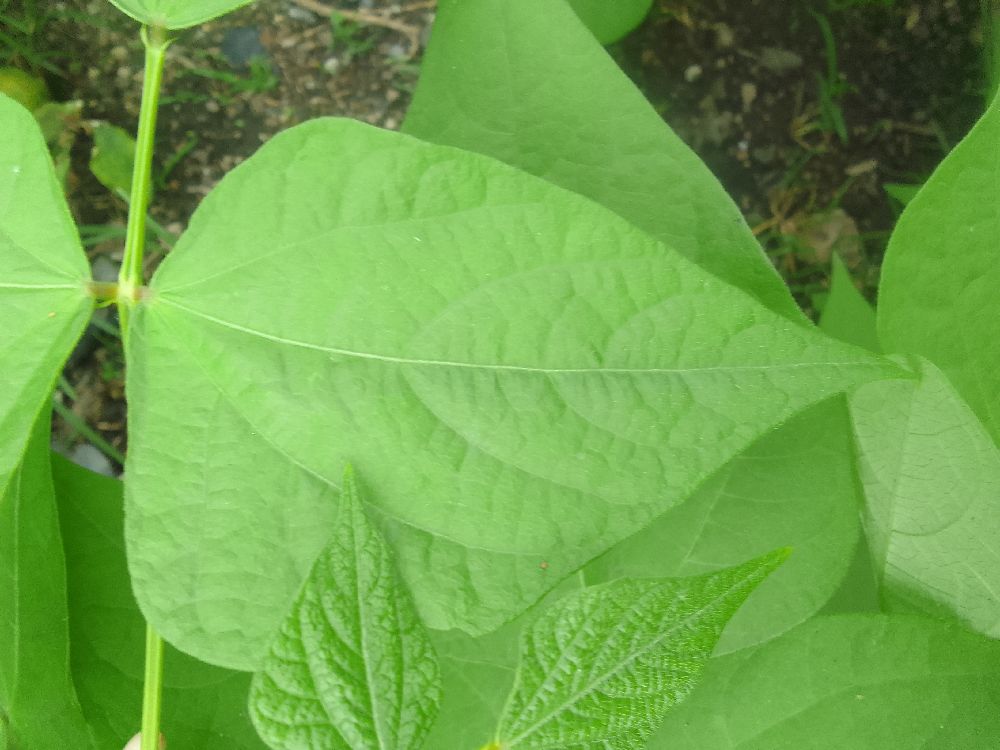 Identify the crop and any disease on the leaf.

common bean, healthy
